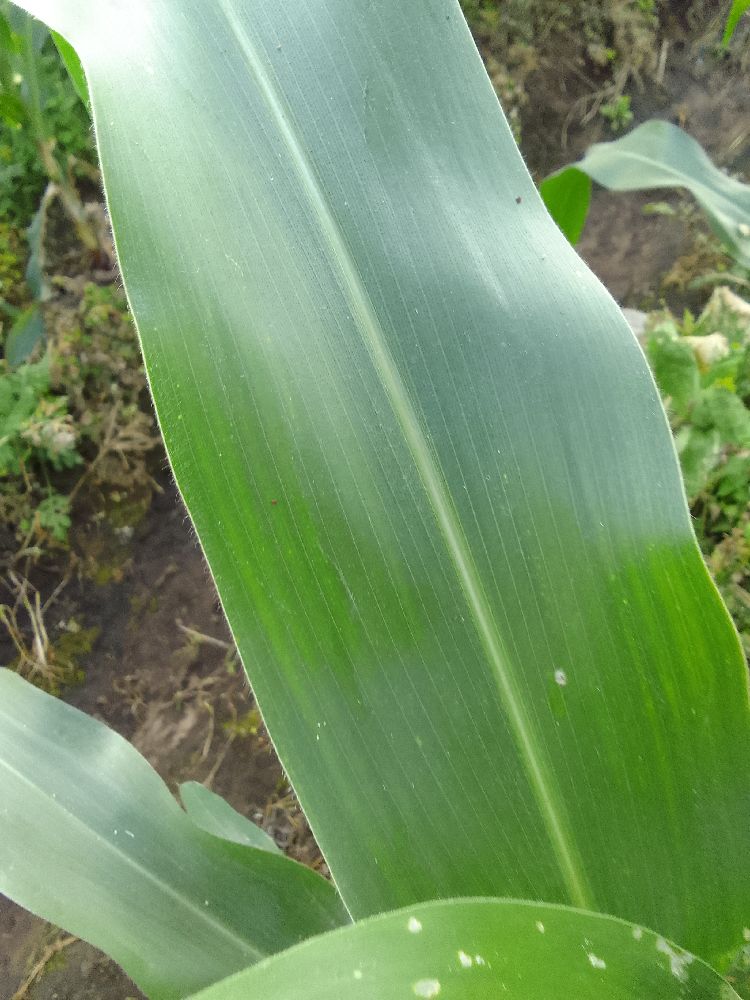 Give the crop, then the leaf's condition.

maize, healthy
